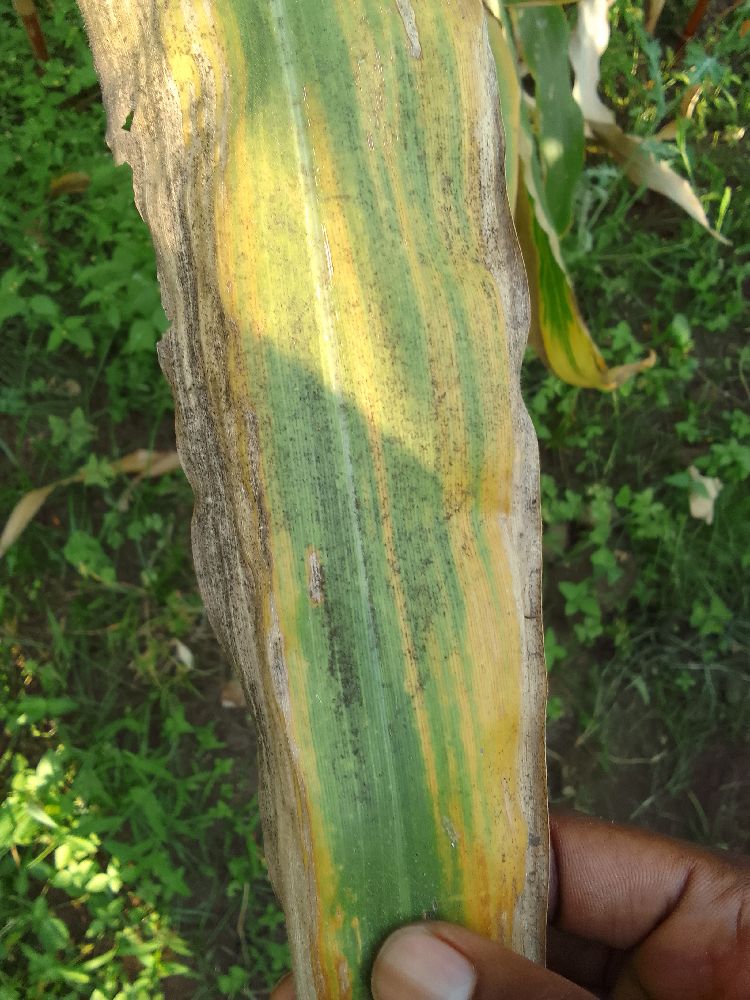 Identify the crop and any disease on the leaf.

maize, maize lethal necrosis
